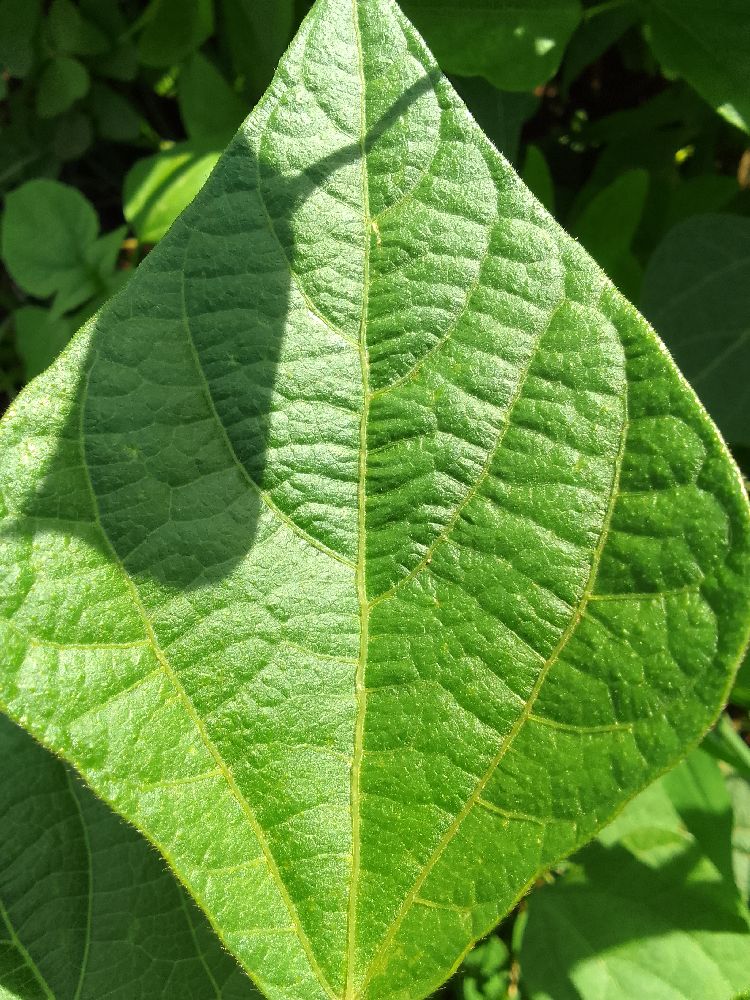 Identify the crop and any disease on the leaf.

common bean, healthy
